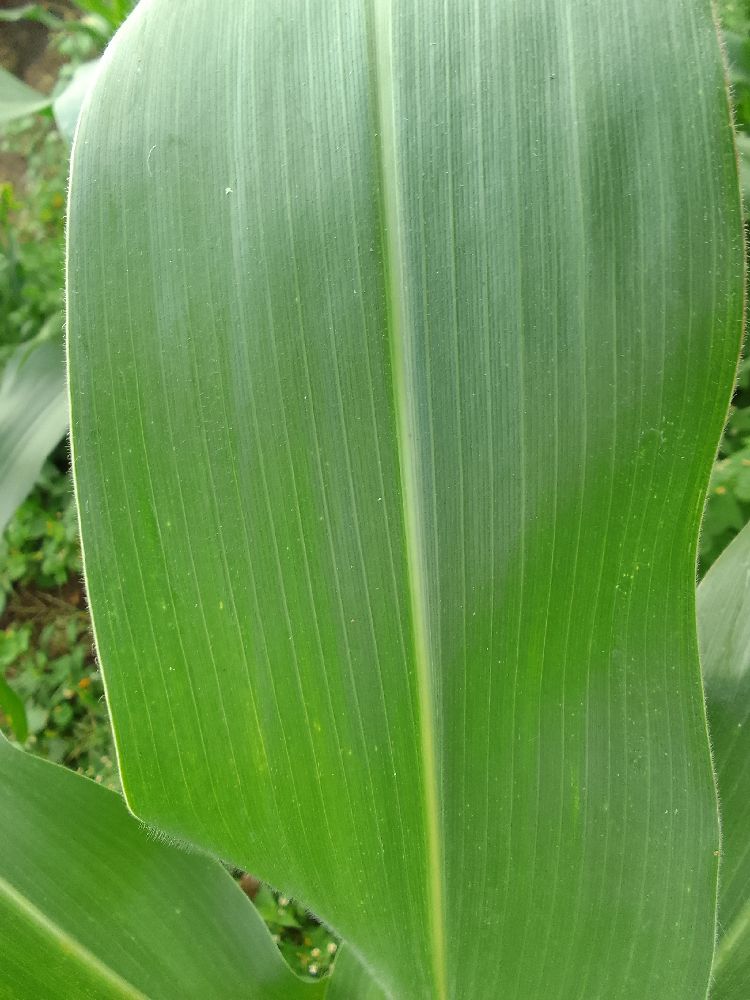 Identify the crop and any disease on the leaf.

maize, healthy
